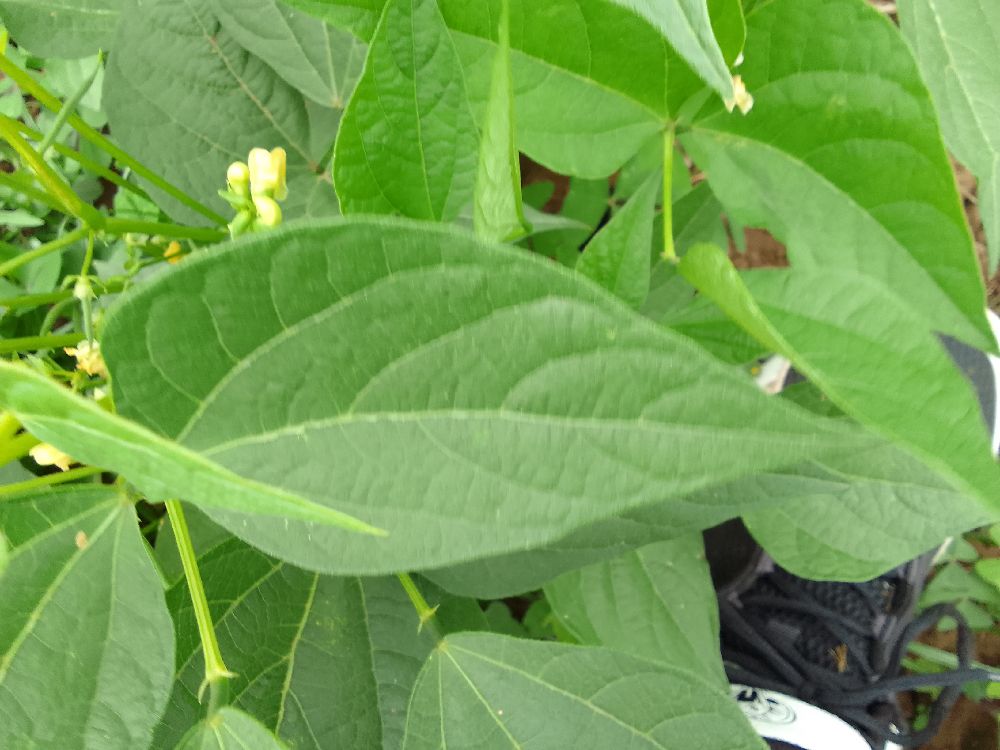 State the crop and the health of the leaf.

common bean, healthy
